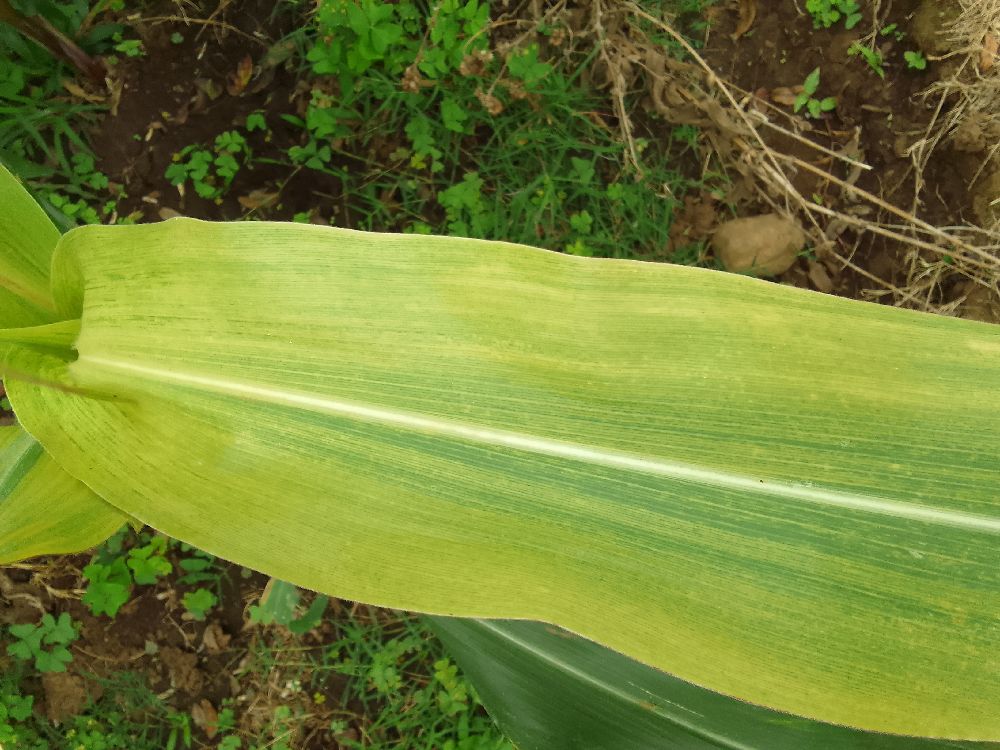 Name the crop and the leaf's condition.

maize, maize lethal necrosis
